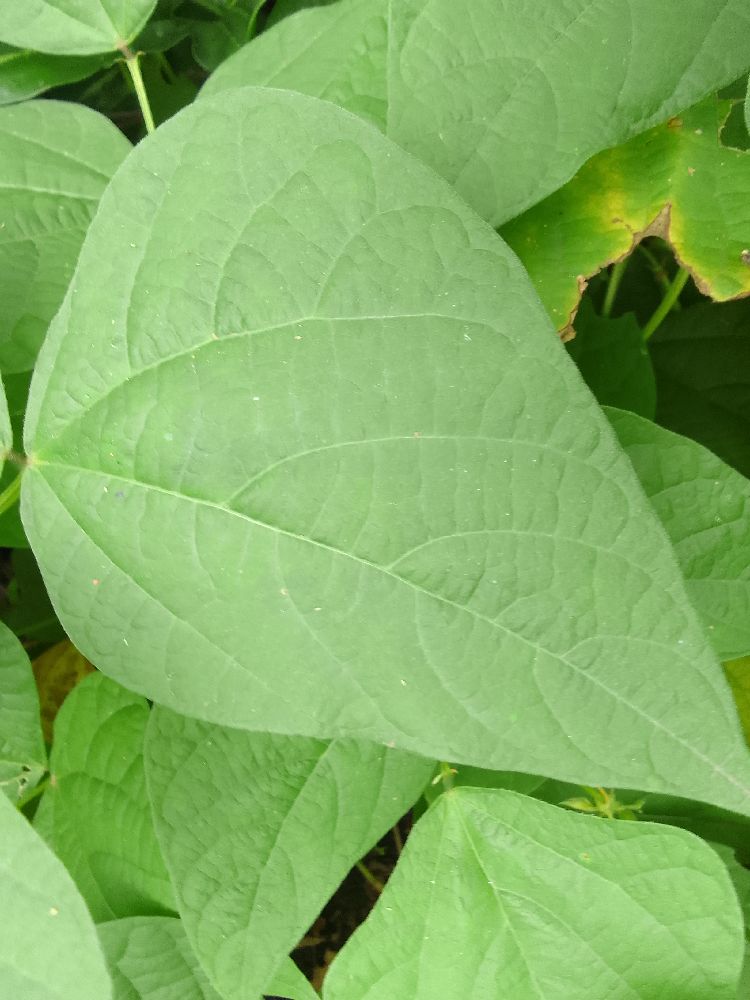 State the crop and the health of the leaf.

common bean, healthy
